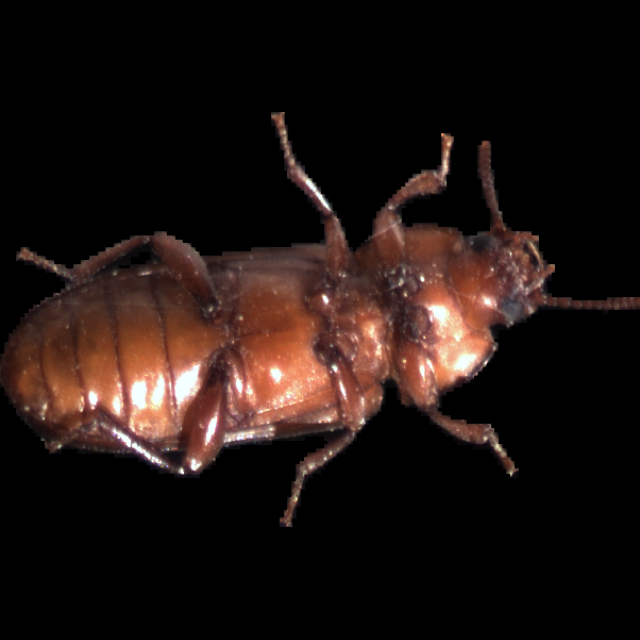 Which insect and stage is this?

mealworm beetle
